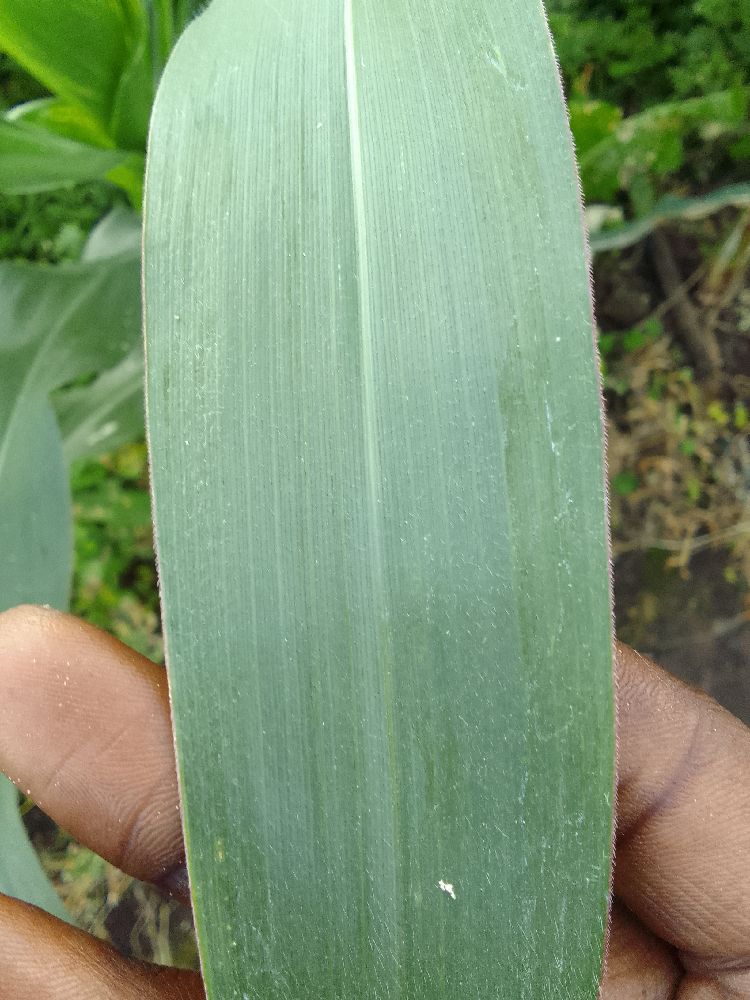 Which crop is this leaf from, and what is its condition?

maize, healthy
